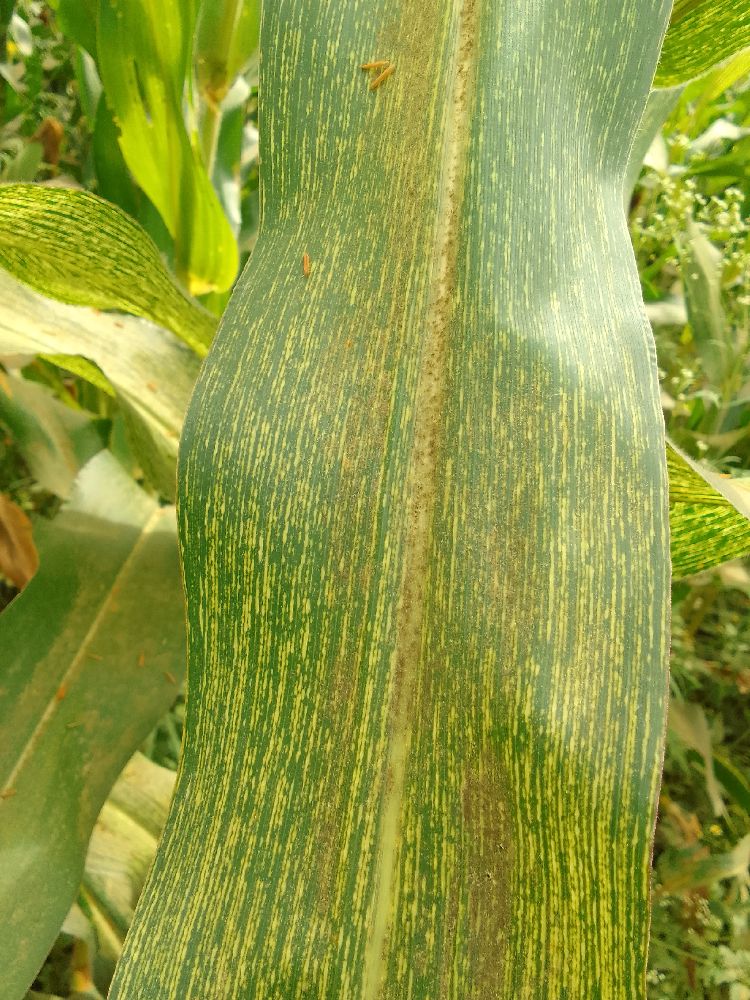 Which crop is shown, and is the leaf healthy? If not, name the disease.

maize, maize streak virus
